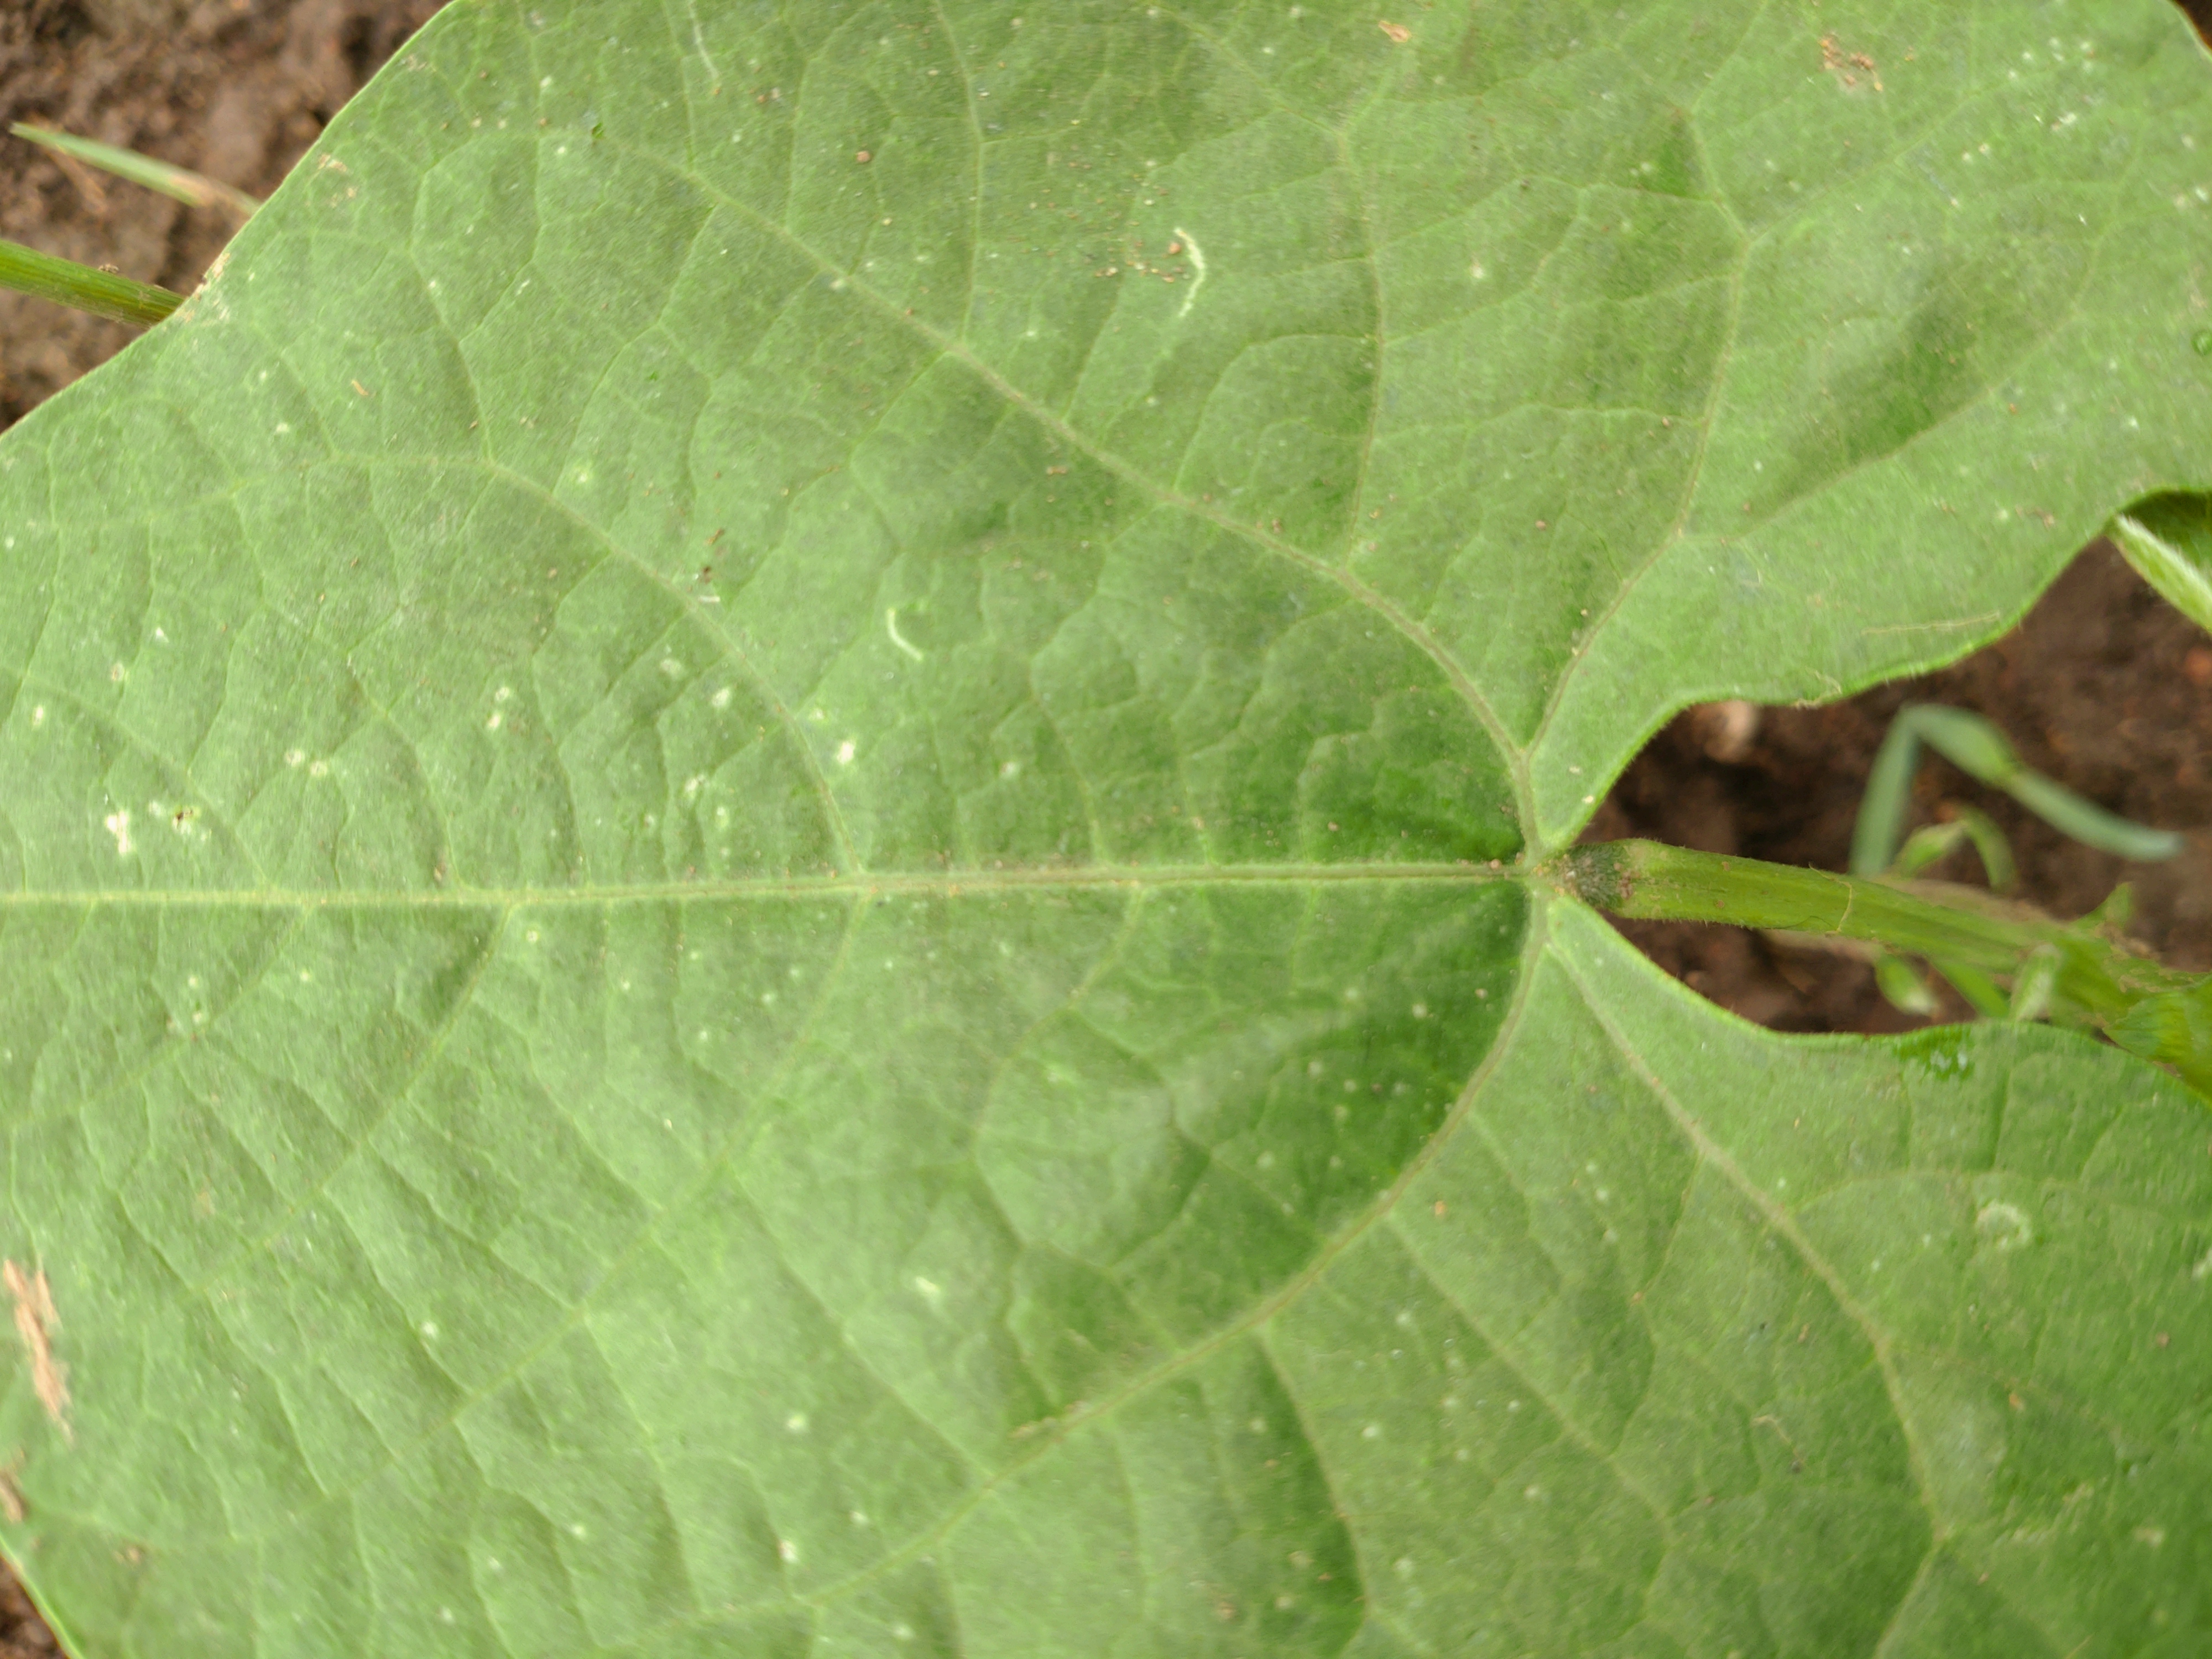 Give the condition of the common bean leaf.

healthy
